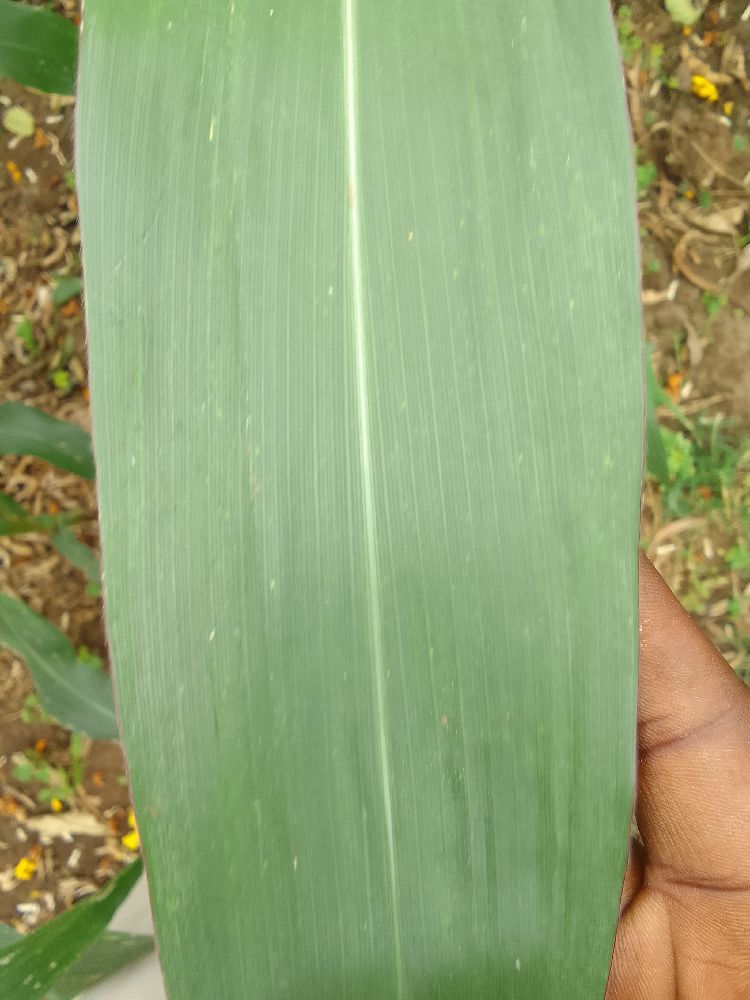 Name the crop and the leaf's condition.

maize, healthy
